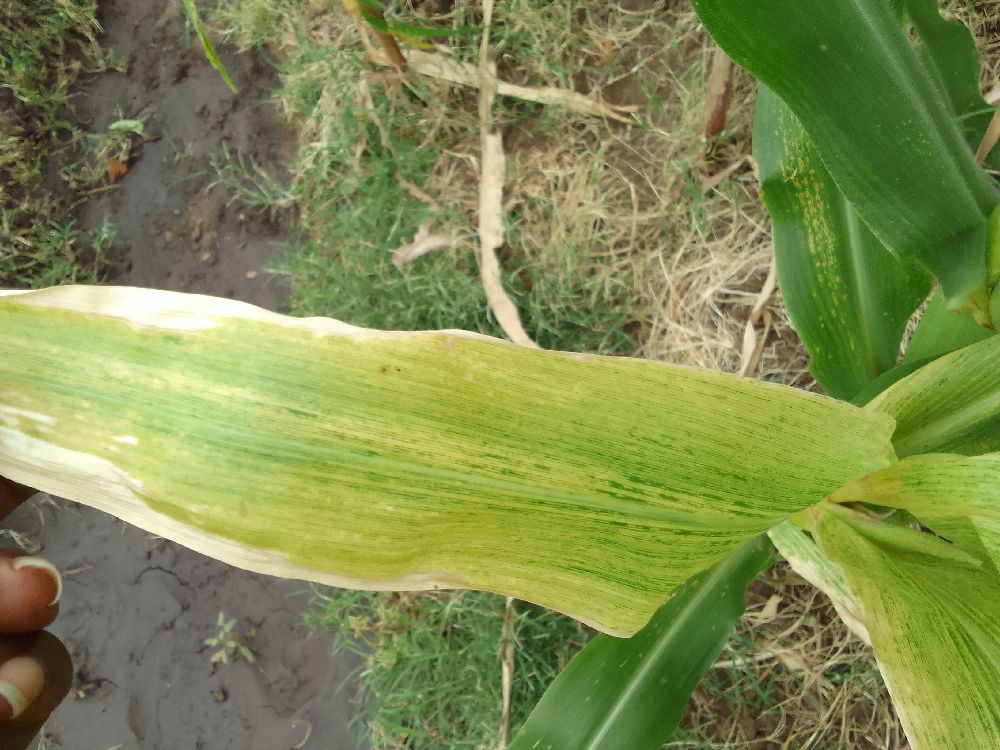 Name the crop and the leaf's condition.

maize, maize lethal necrosis
